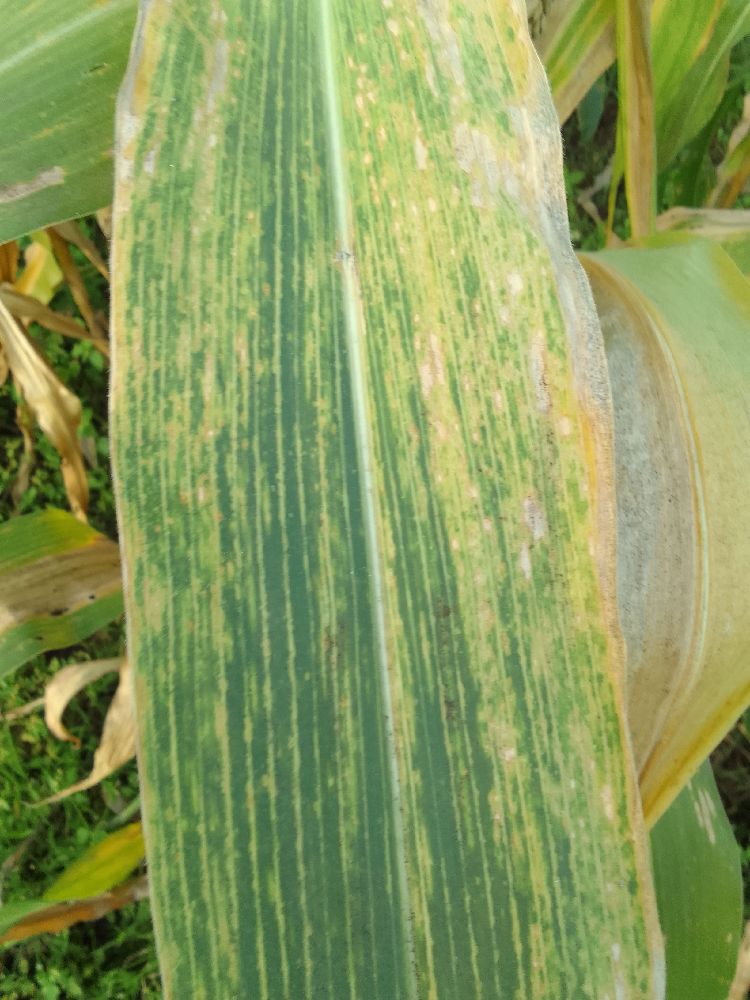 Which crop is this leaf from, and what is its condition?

maize, maize lethal necrosis
